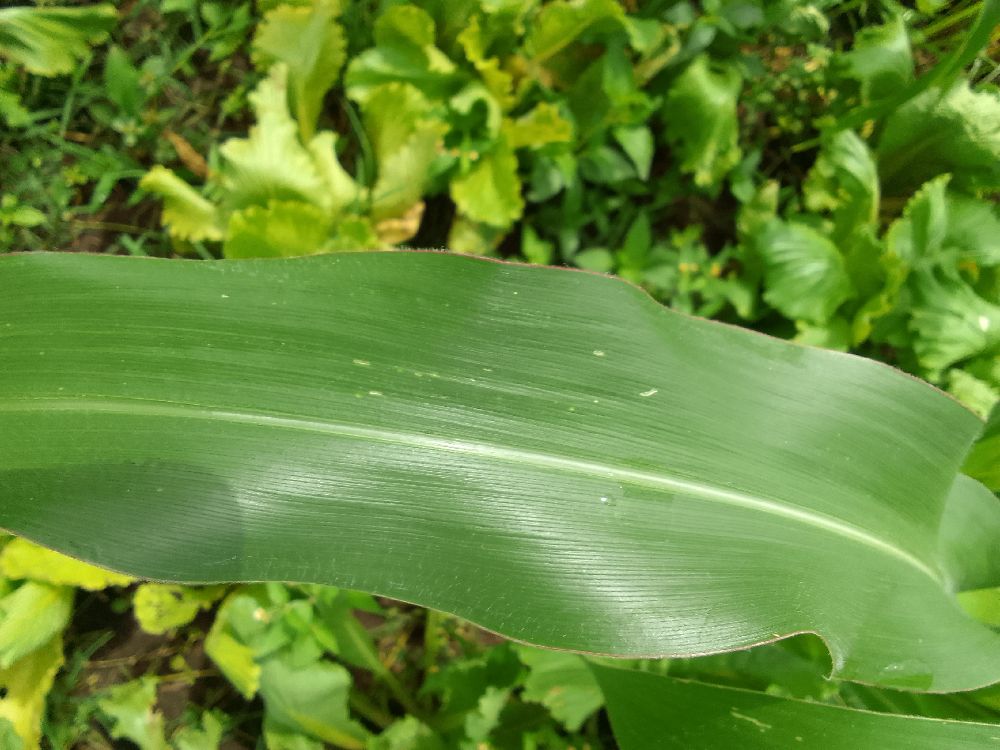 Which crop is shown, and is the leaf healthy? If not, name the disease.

maize, healthy
